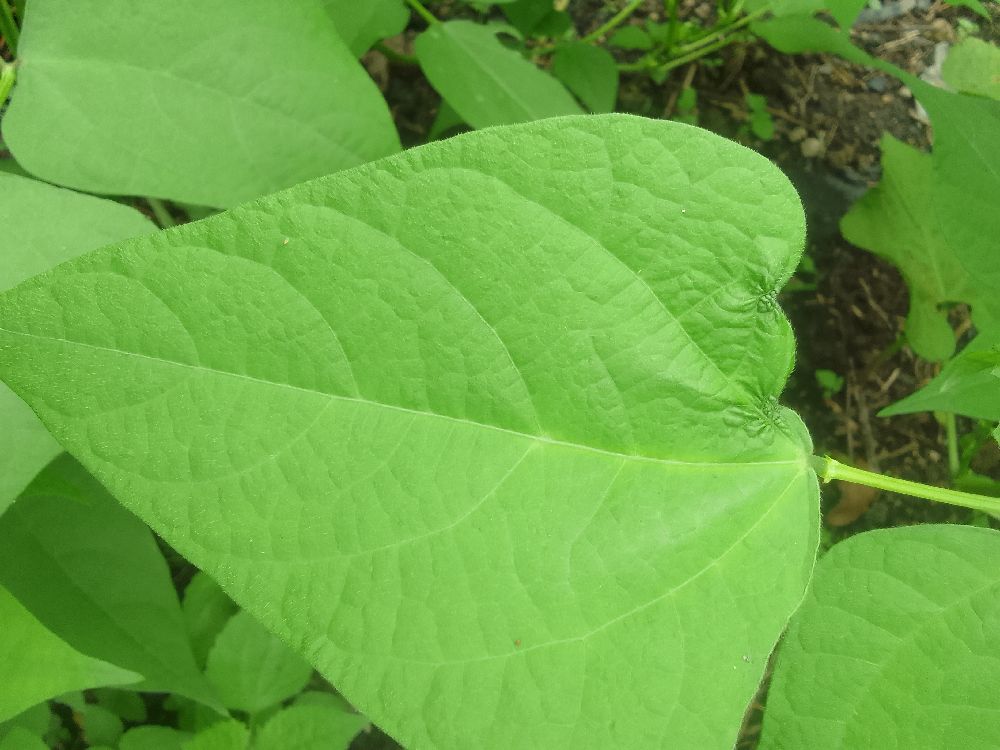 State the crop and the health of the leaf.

common bean, healthy
